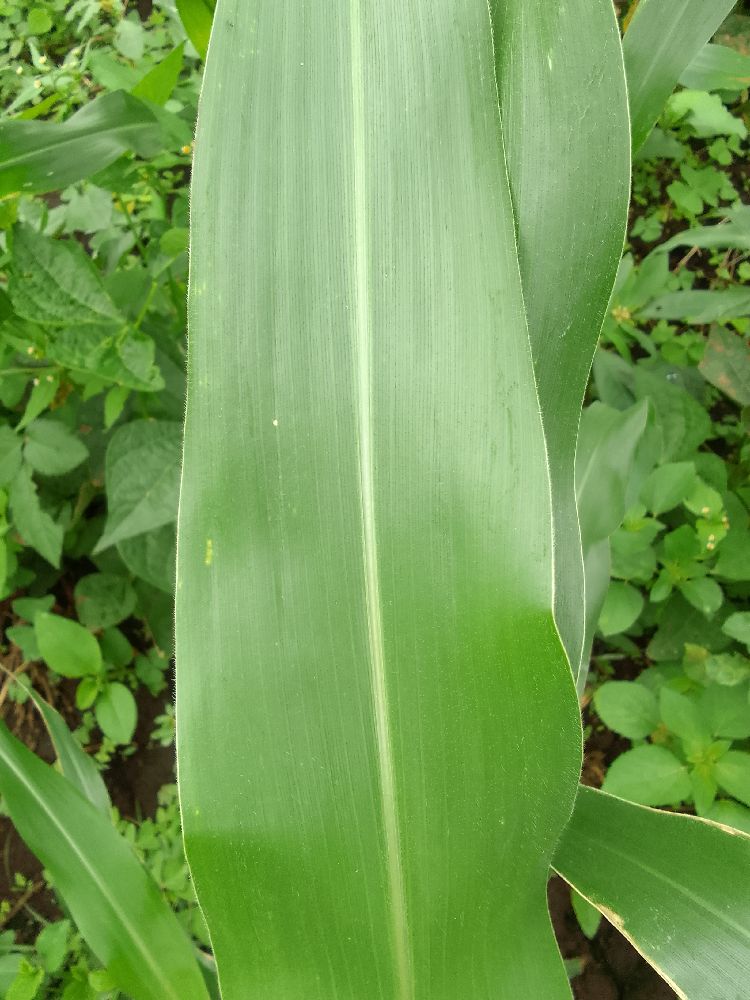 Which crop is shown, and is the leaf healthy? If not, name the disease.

maize, healthy
